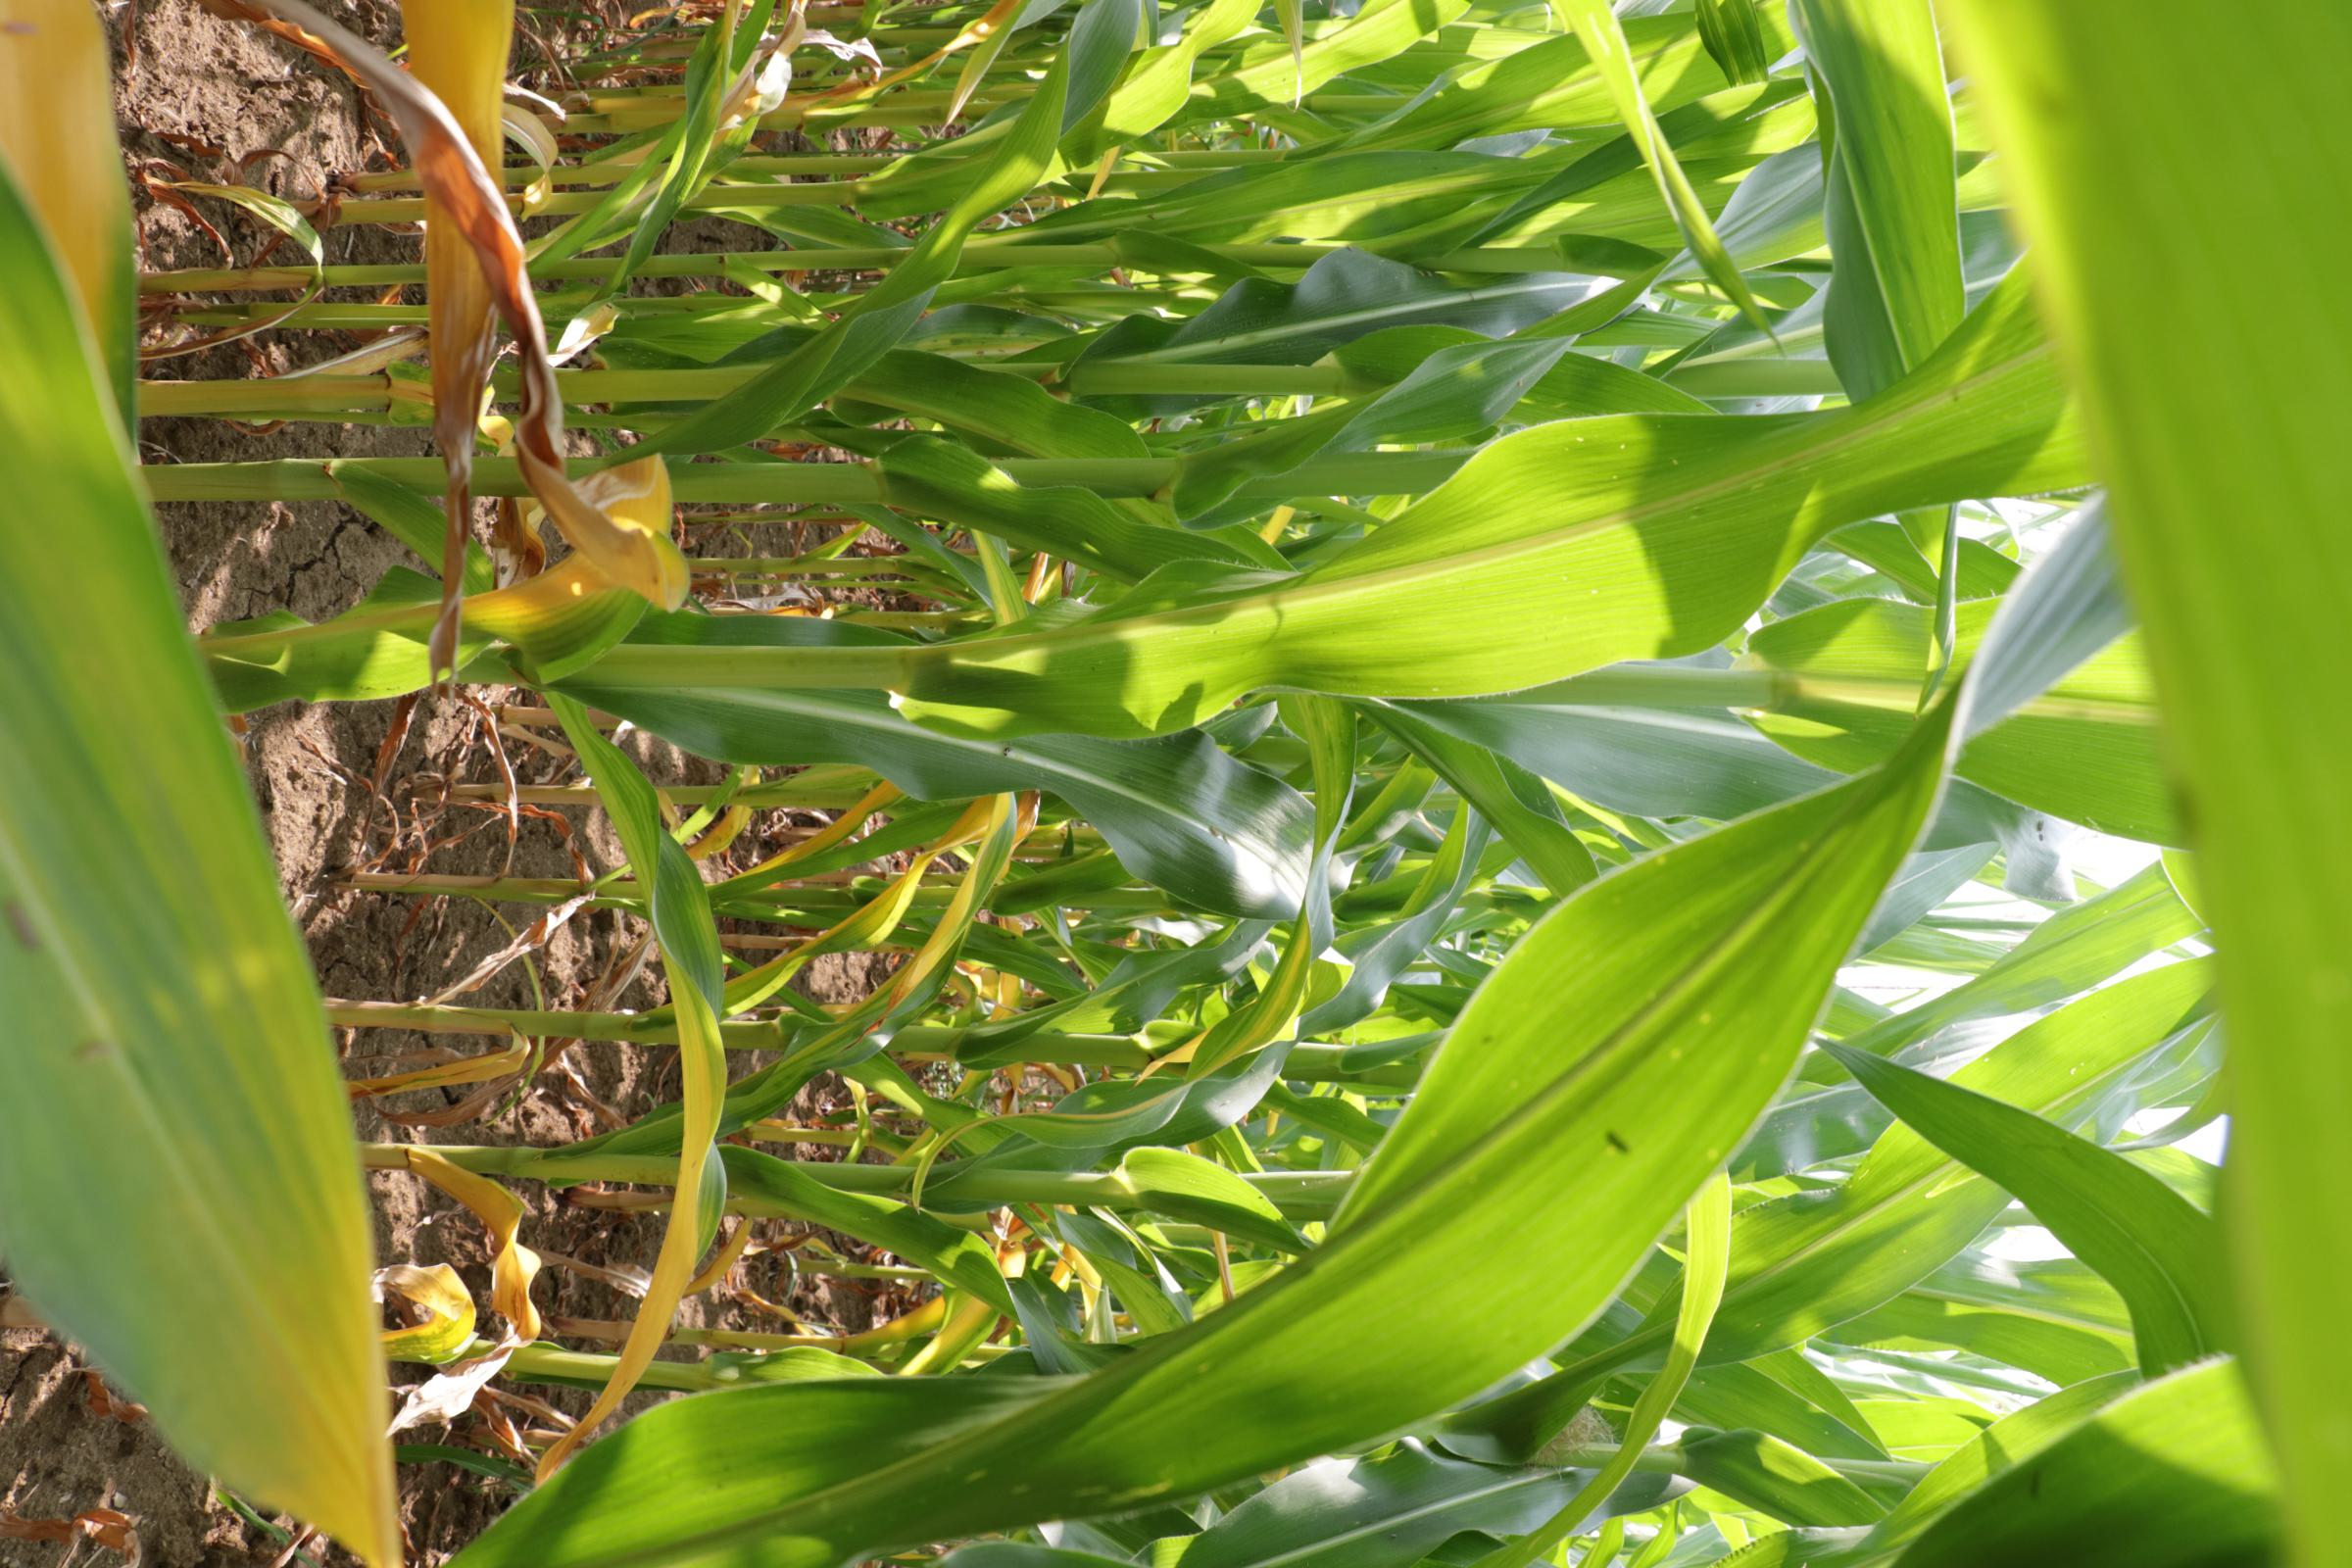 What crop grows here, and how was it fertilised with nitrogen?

maize, no added nitrogen
